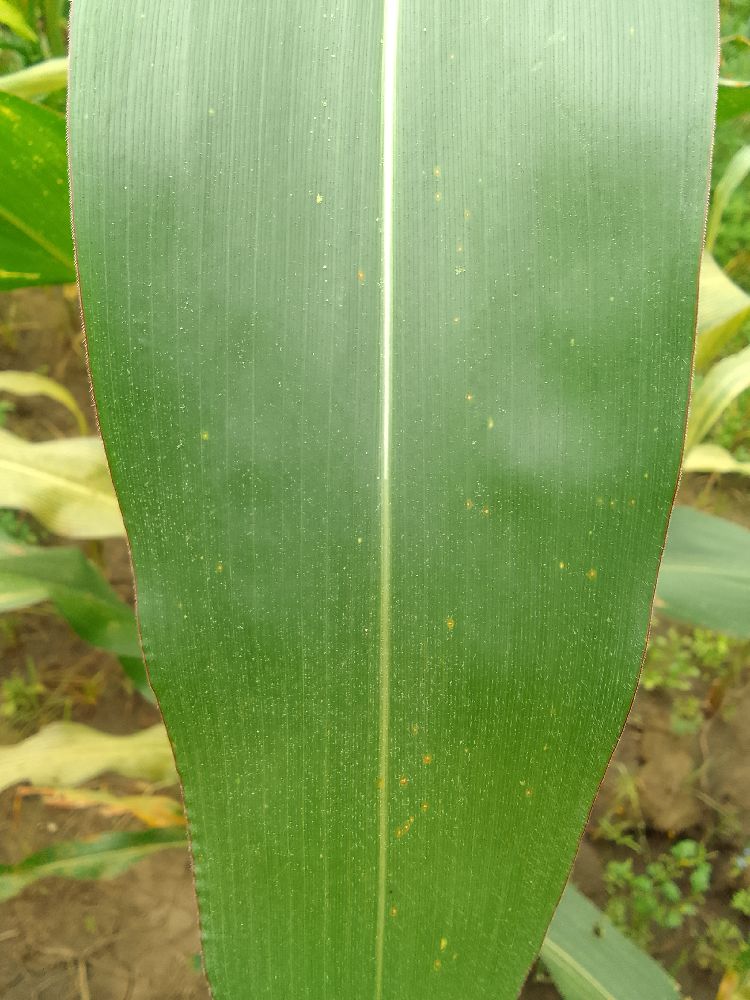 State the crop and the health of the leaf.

maize, healthy
